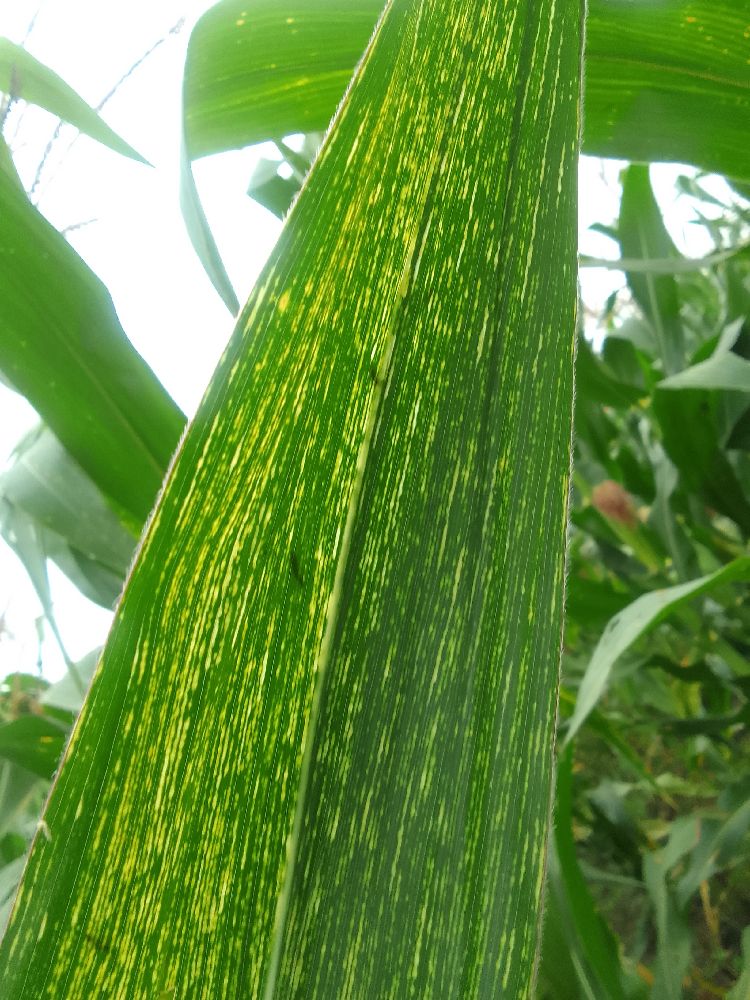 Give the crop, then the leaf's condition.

maize, maize streak virus
